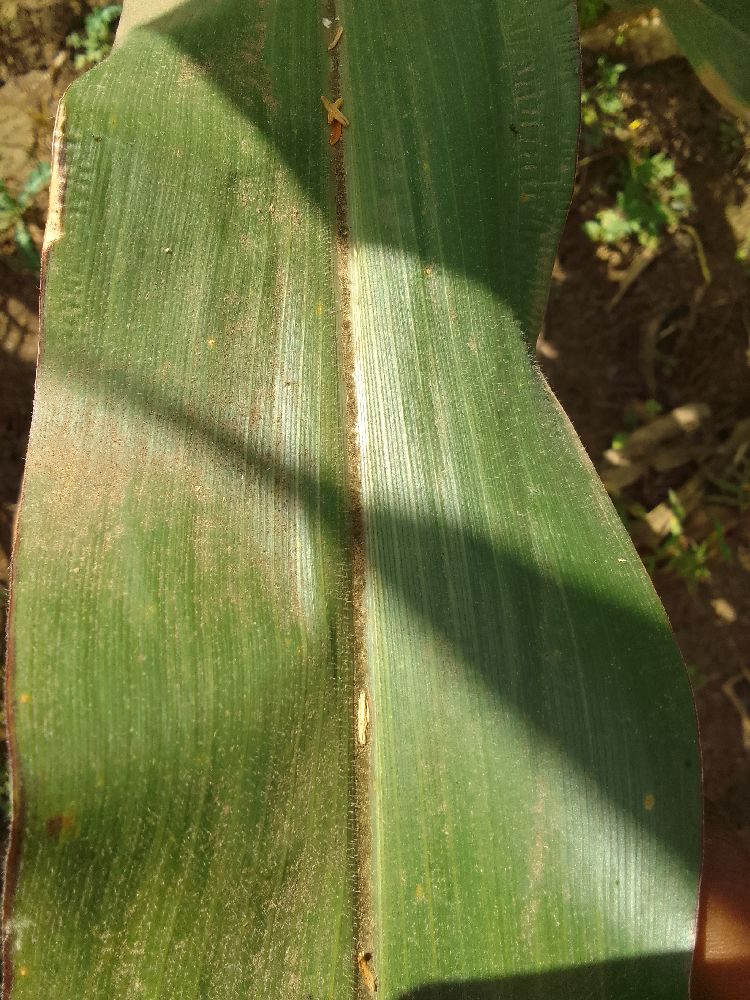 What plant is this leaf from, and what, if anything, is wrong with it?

maize, healthy
